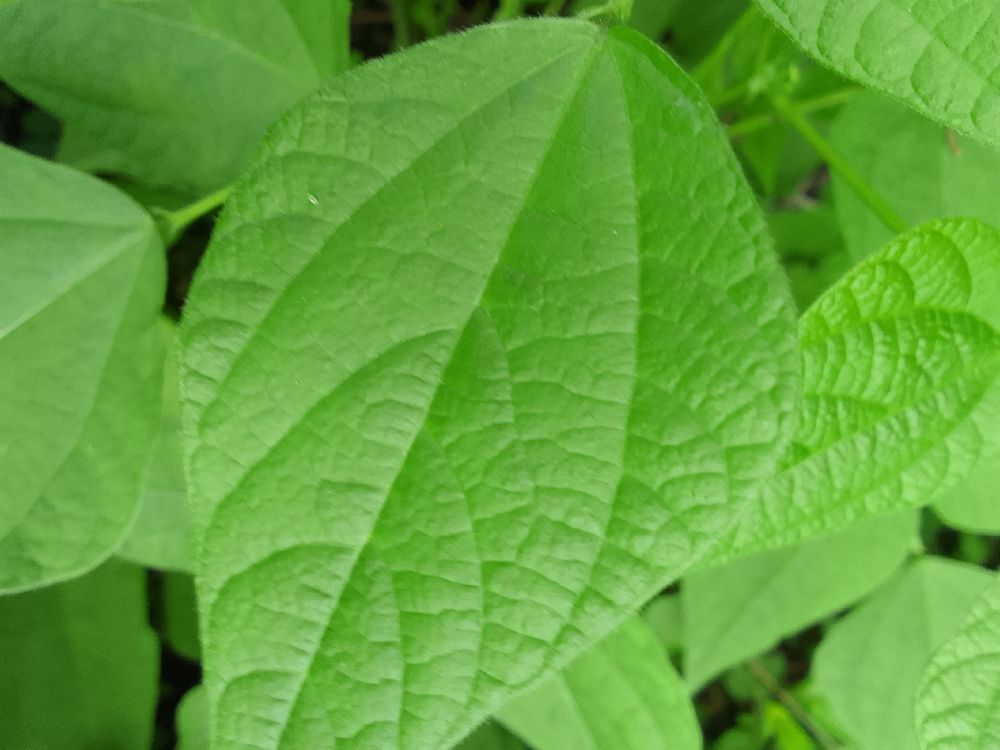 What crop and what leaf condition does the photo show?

common bean, healthy
